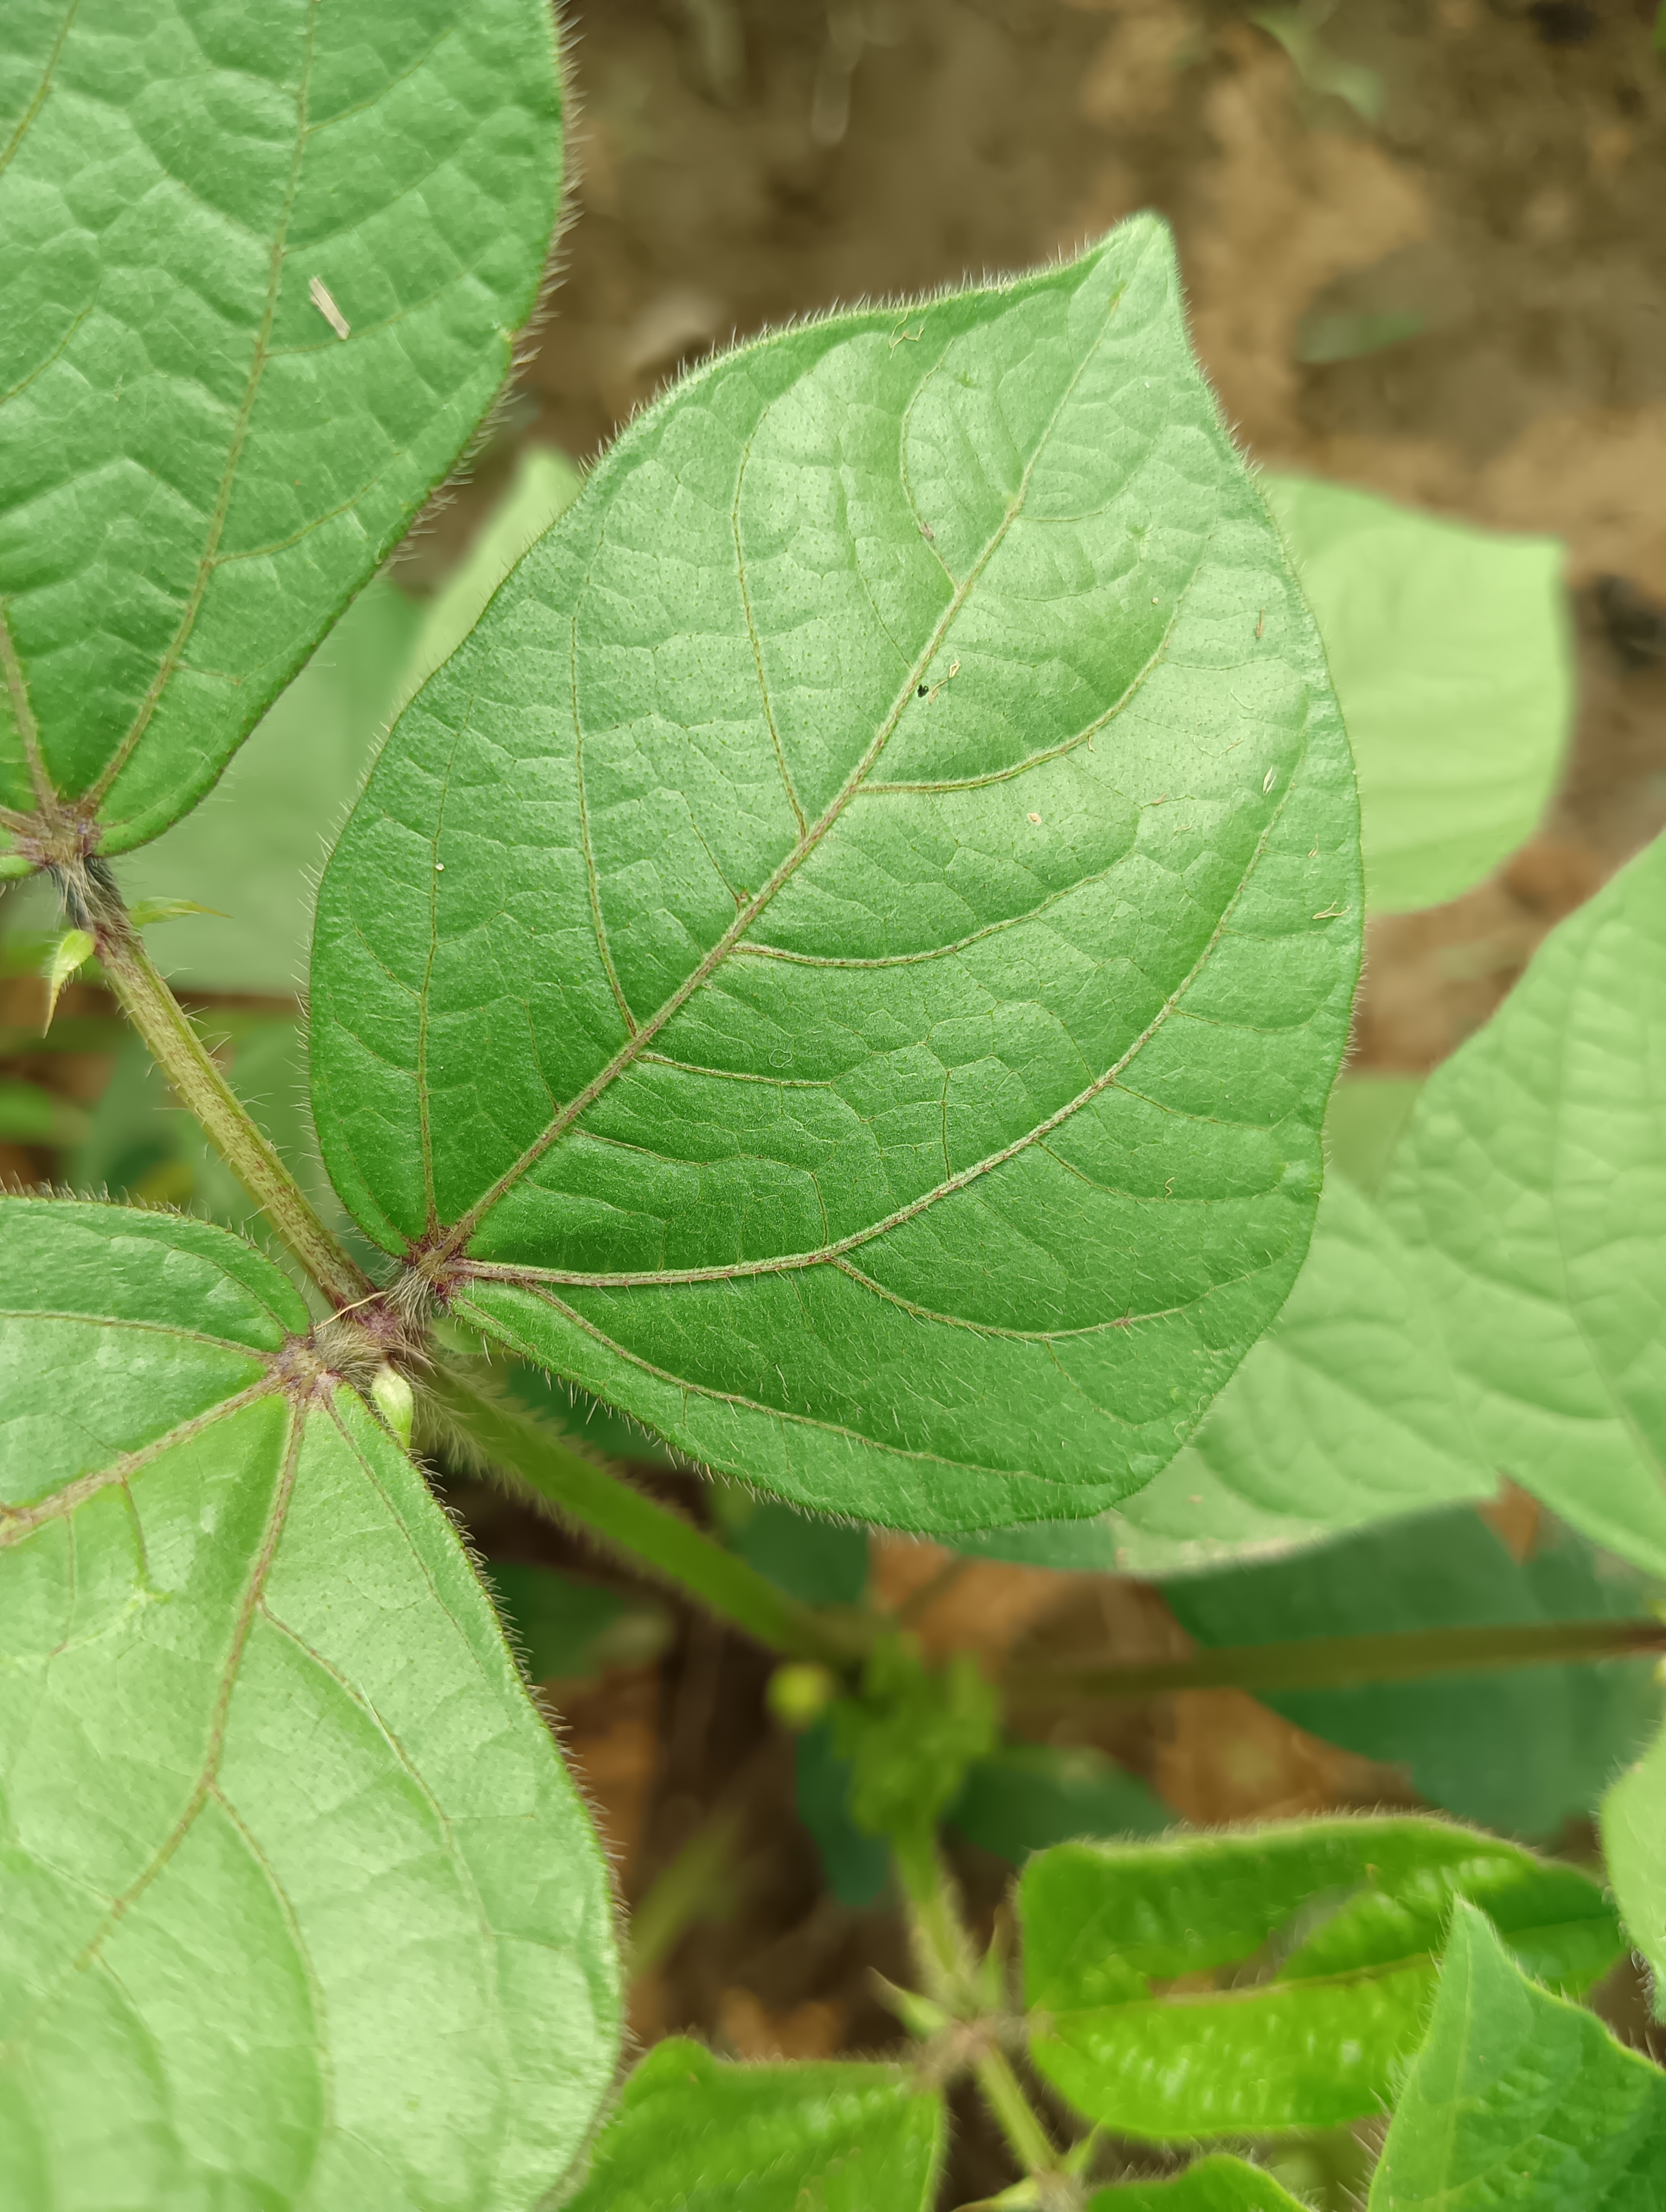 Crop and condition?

mungbean, healthy
